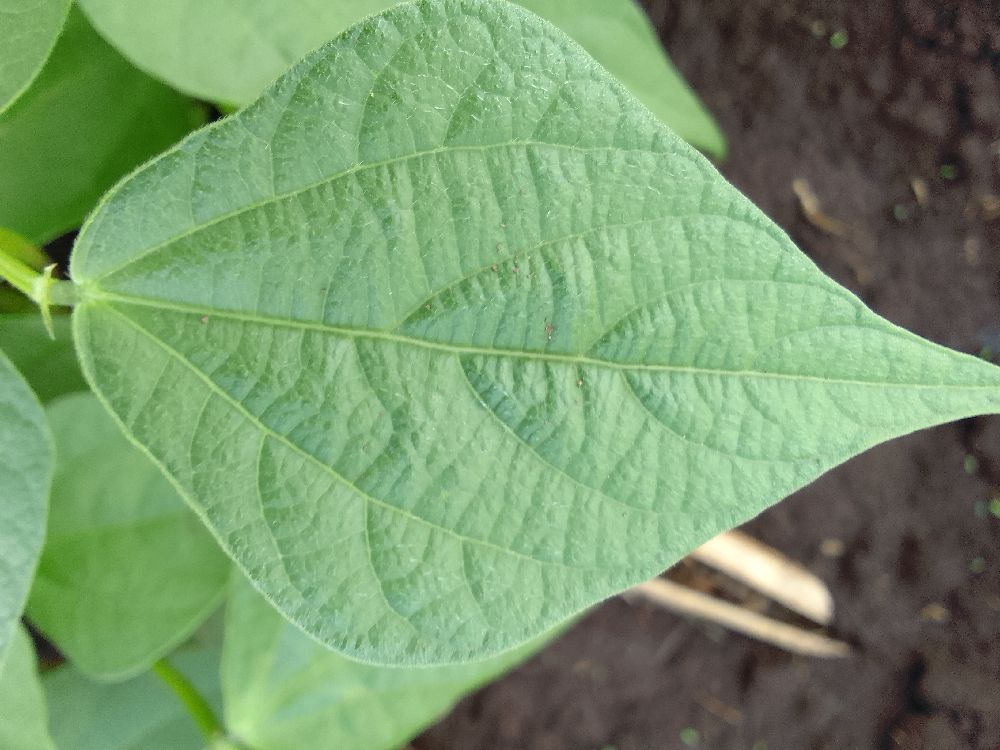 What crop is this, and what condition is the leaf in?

common bean, healthy
